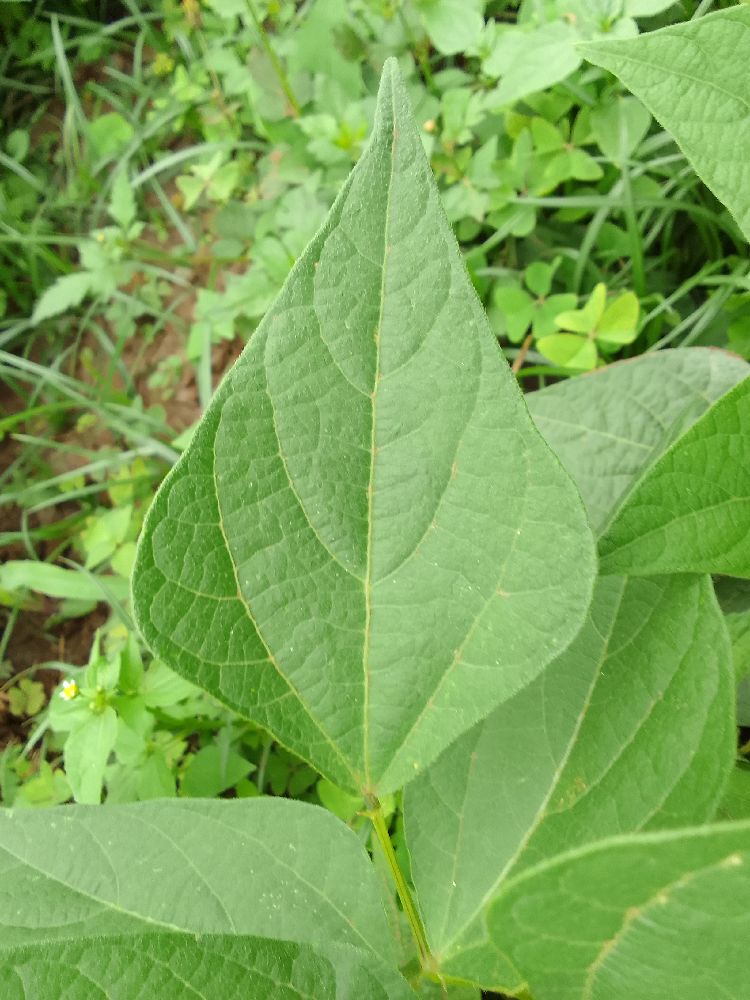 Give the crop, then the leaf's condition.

common bean, healthy
